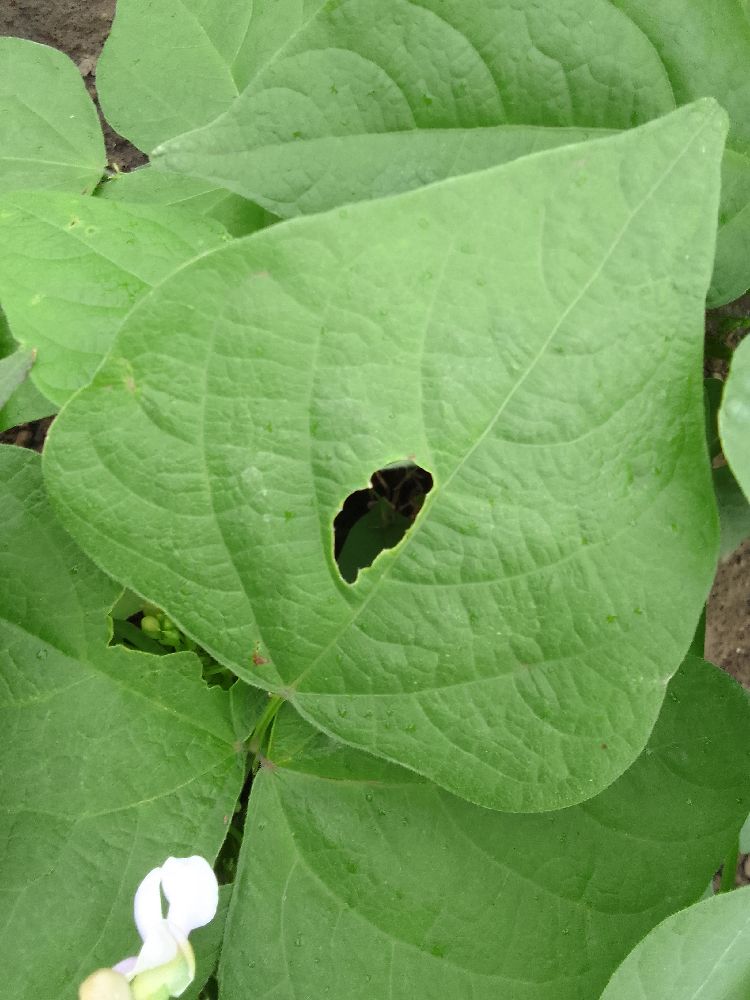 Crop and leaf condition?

common bean, healthy
